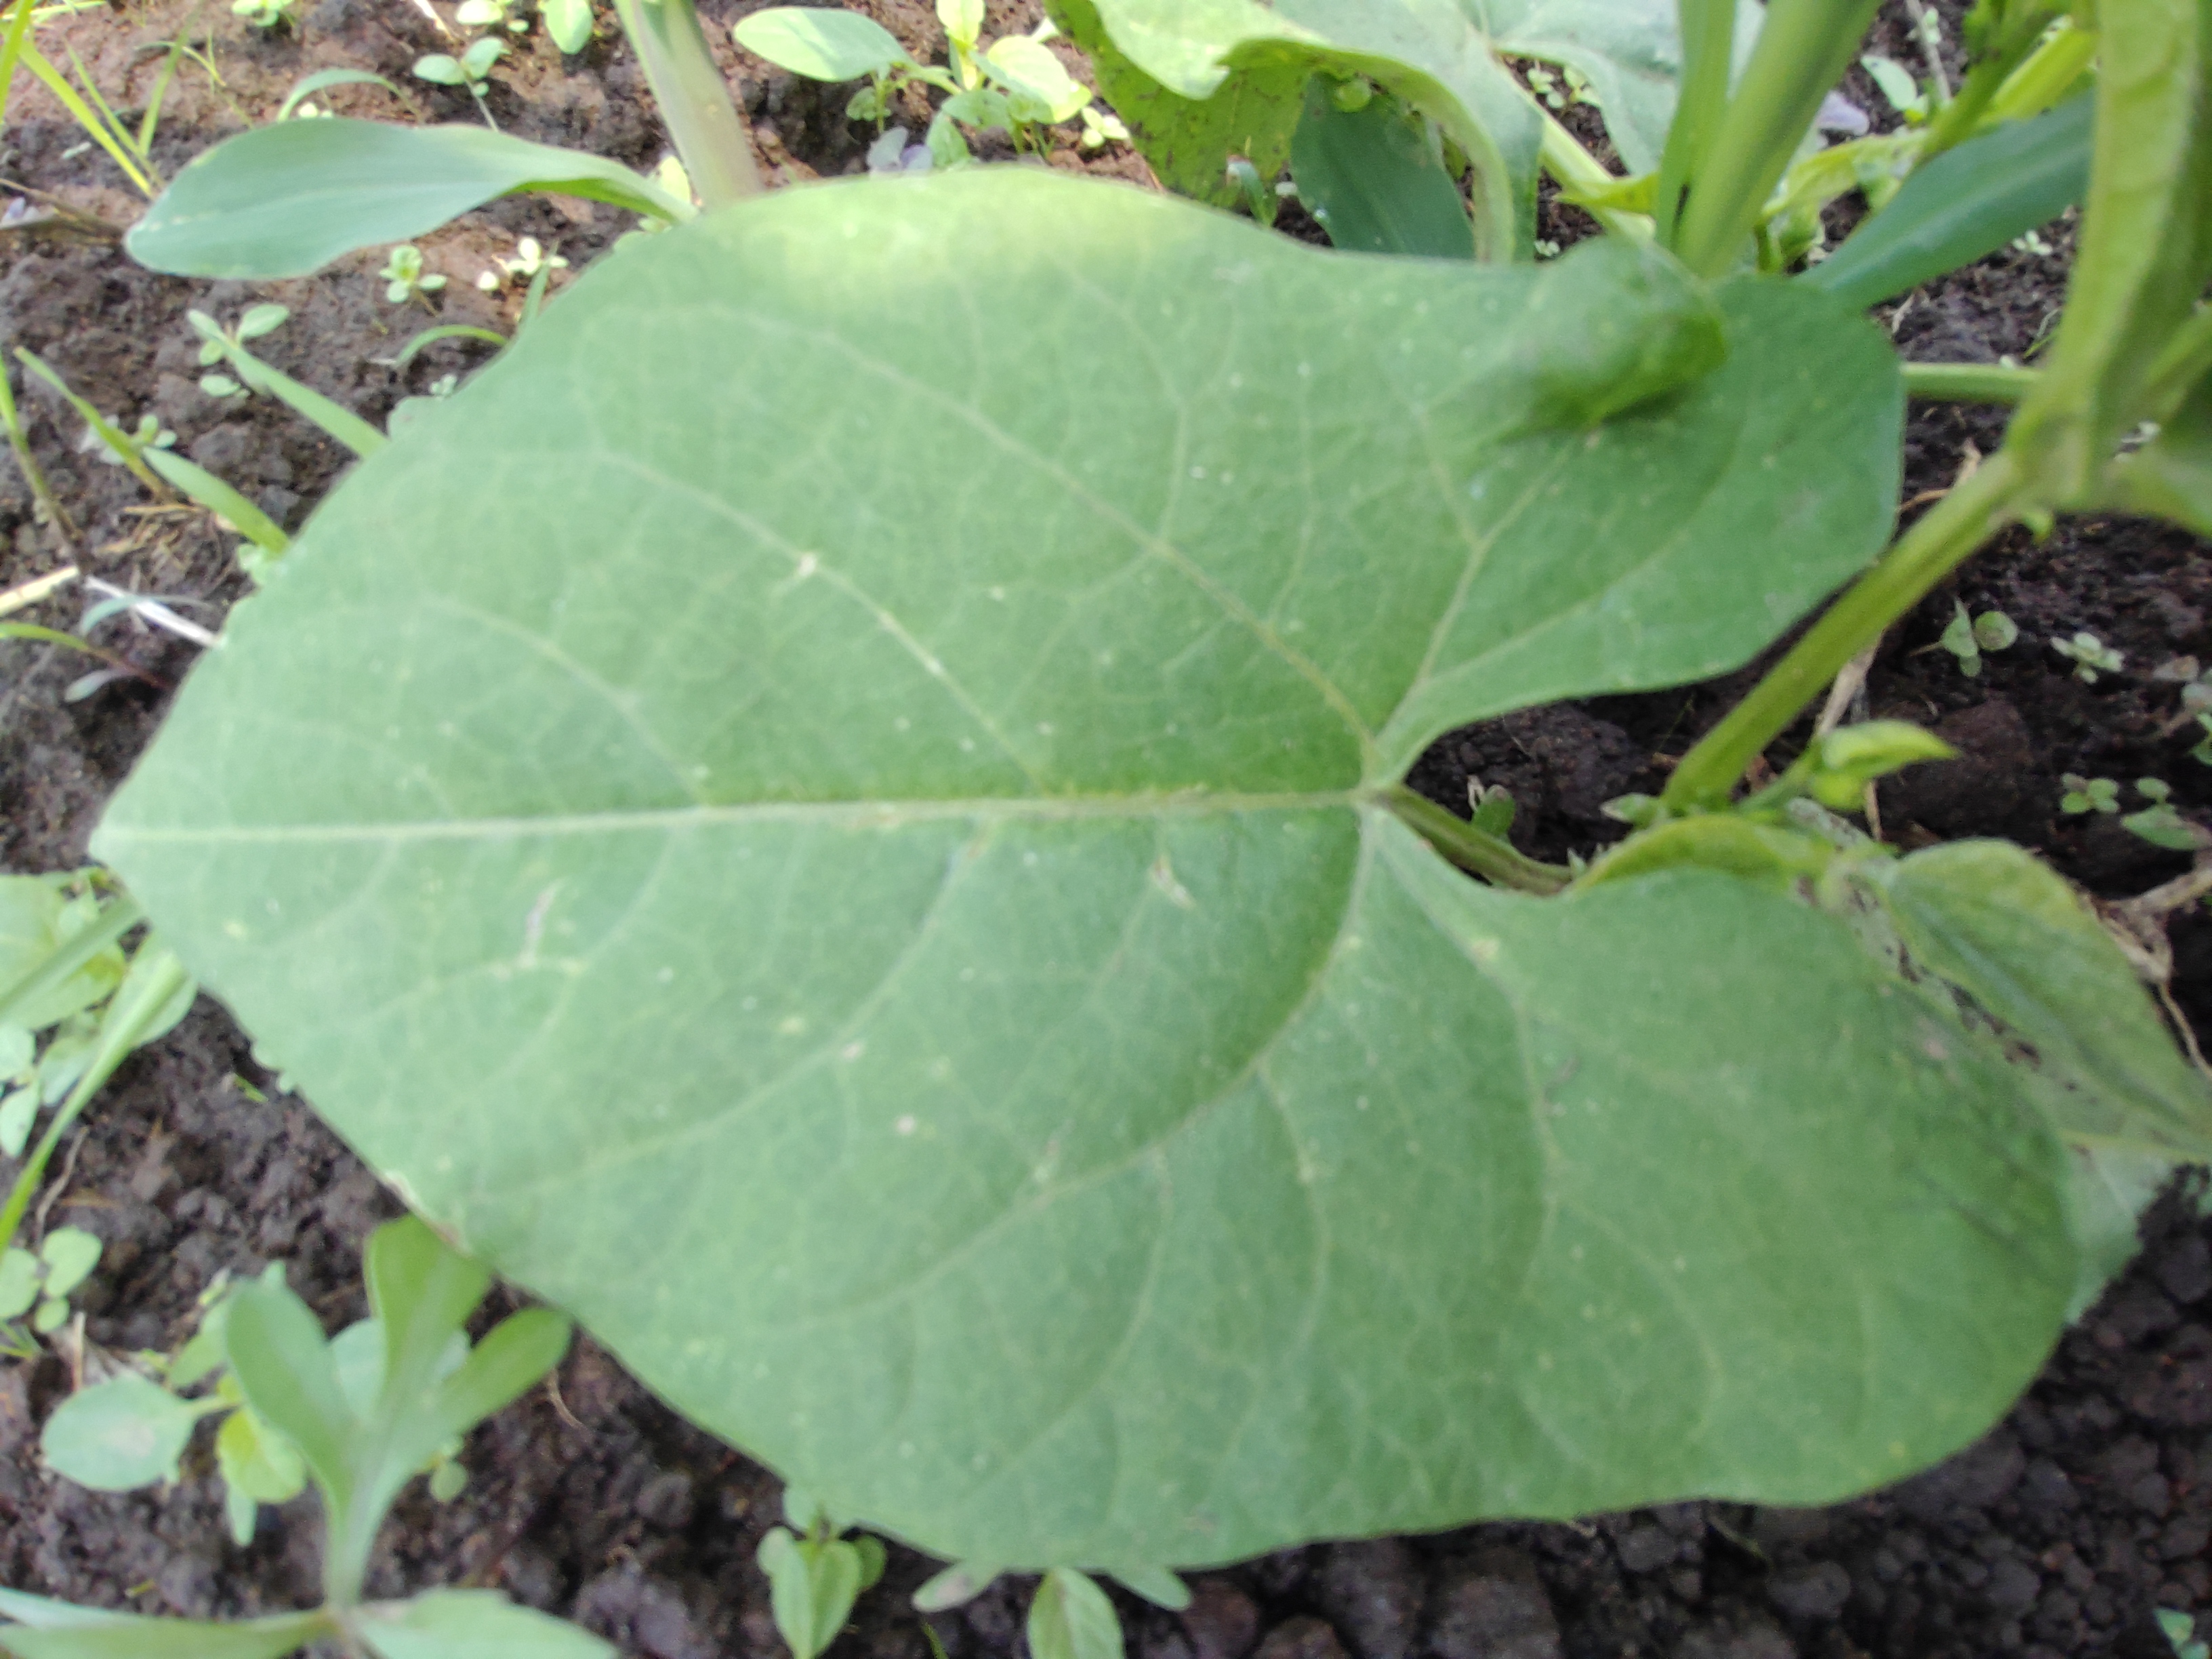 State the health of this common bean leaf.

healthy
